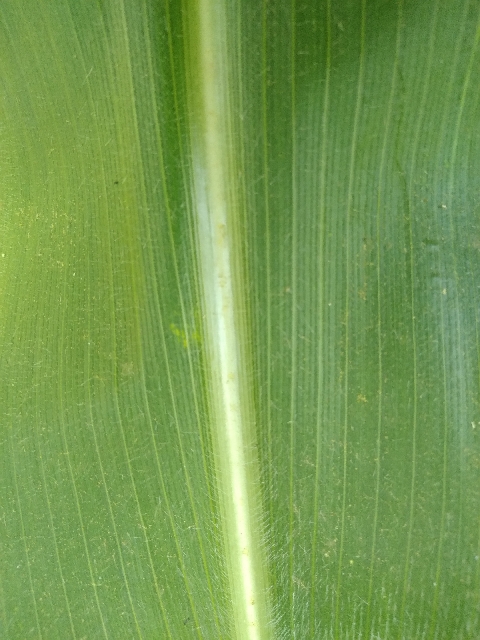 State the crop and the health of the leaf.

maize, healthy
